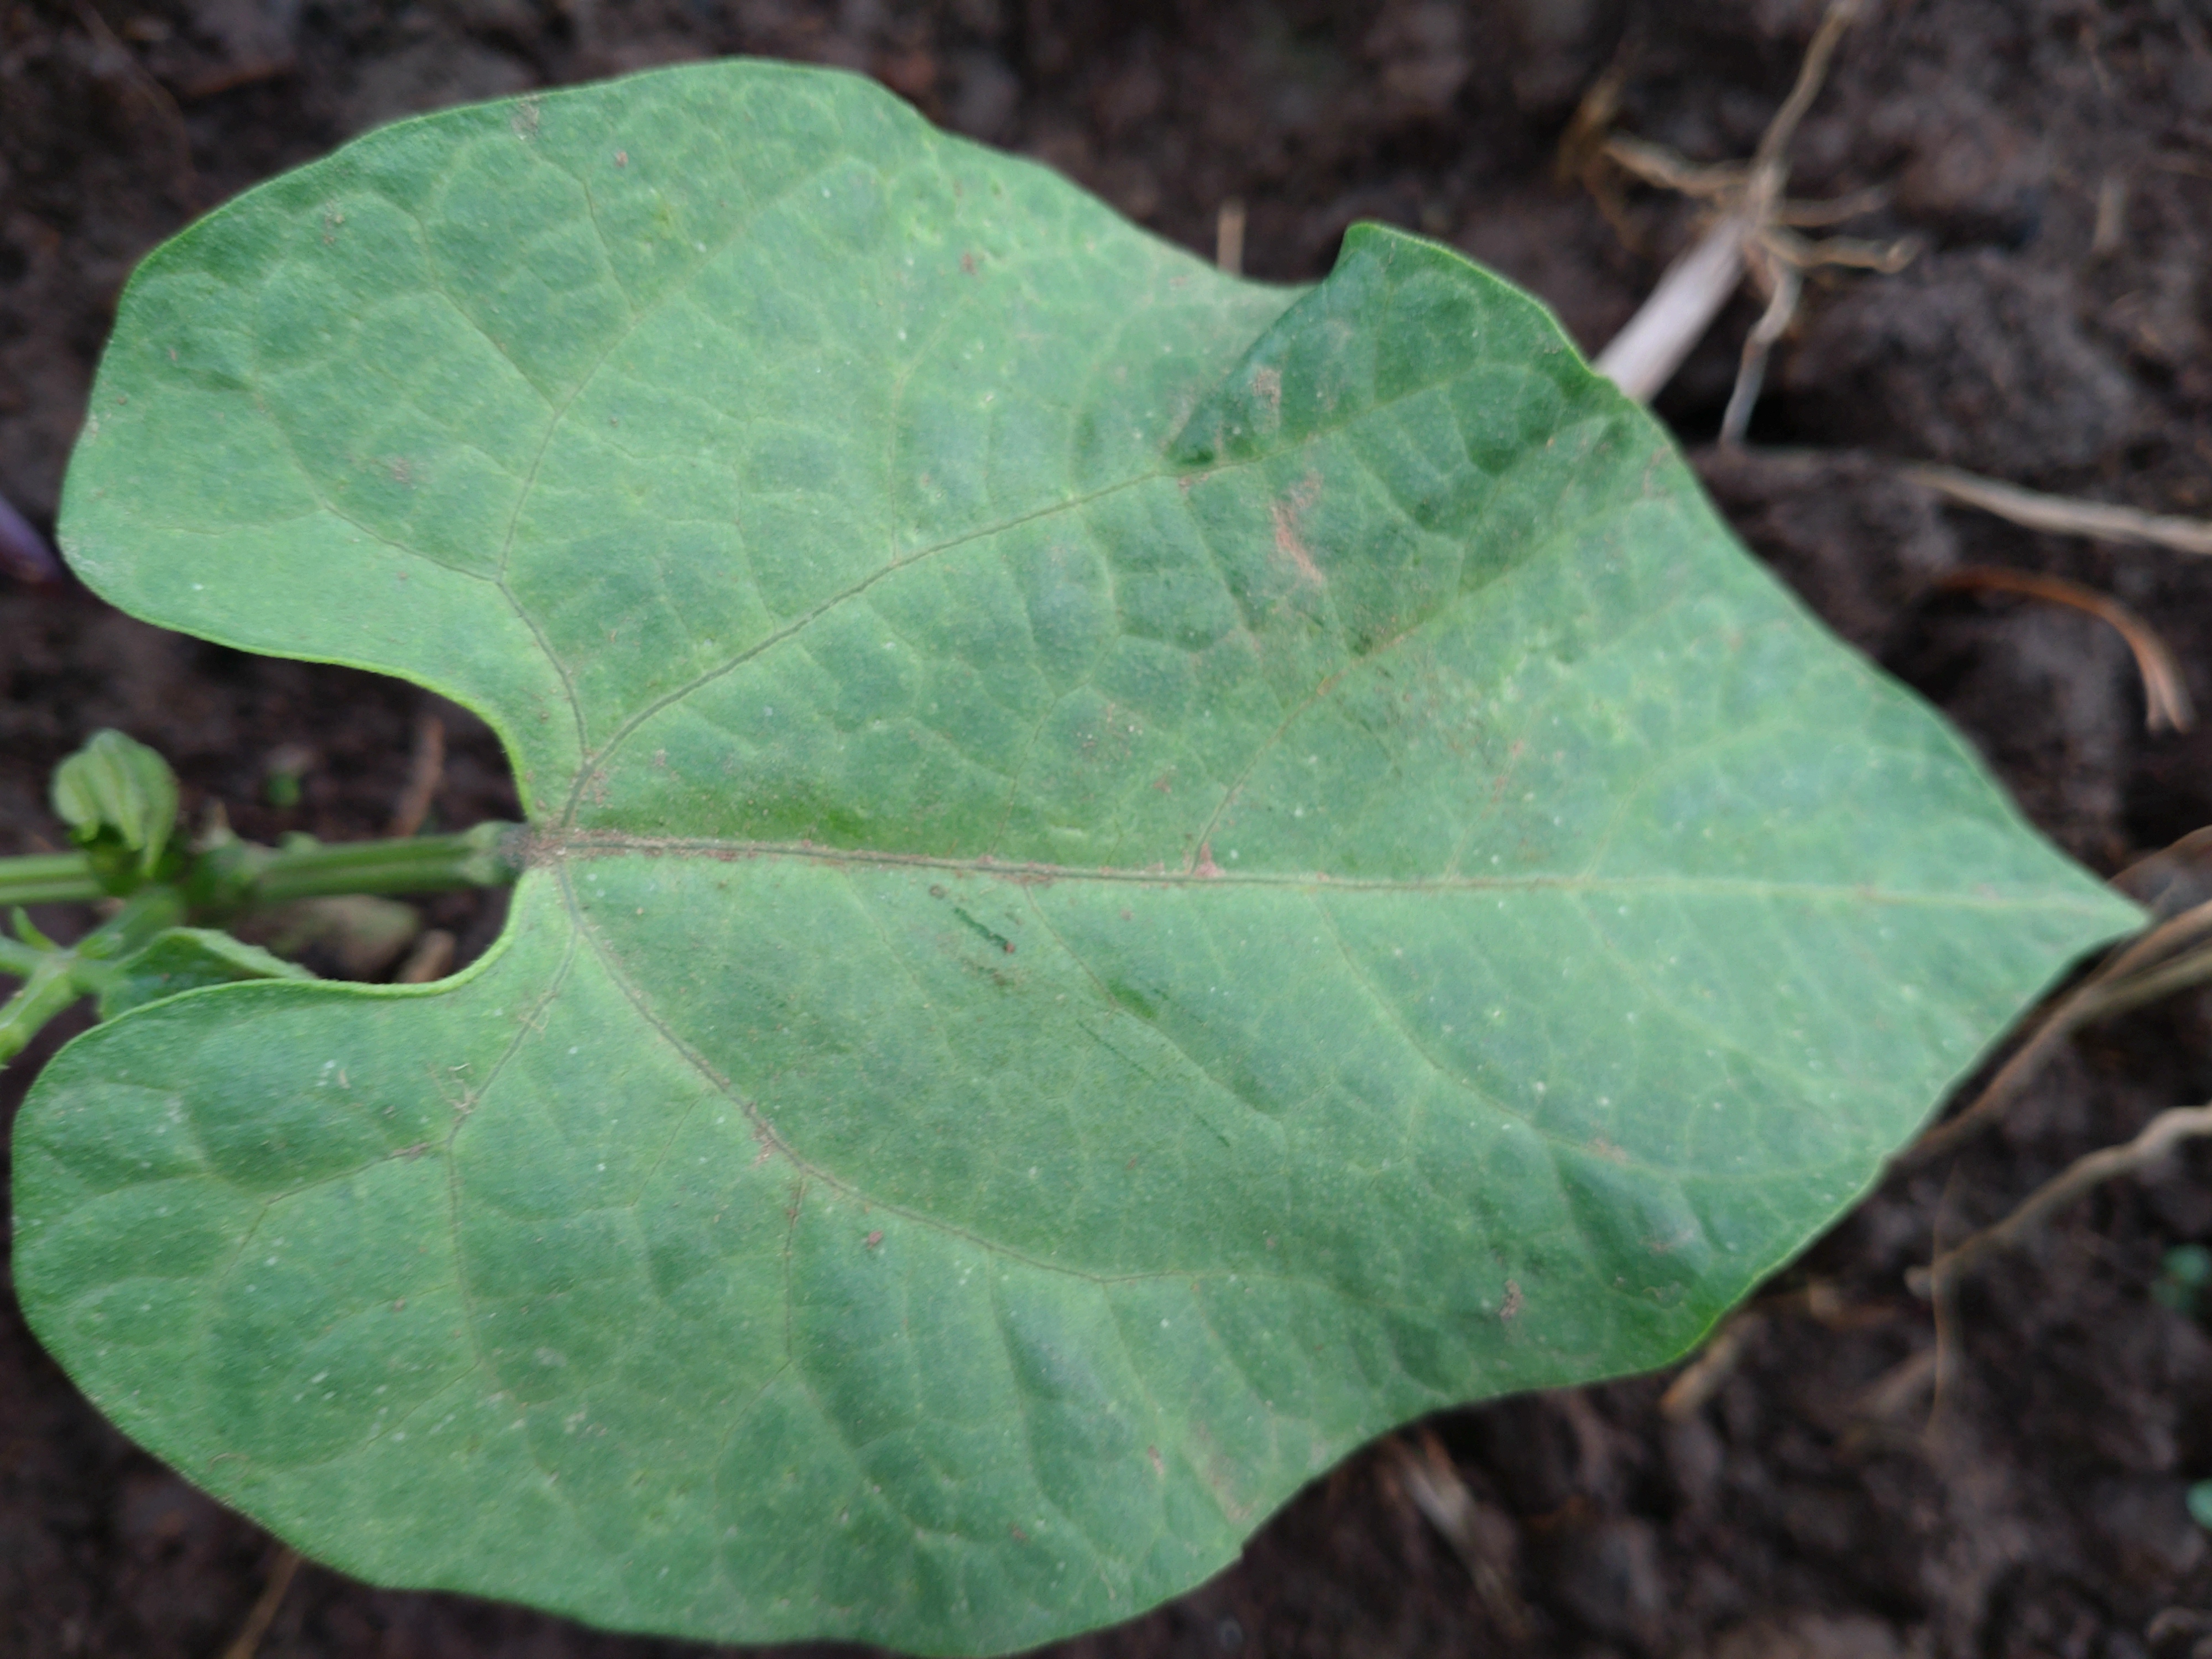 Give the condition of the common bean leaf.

healthy
